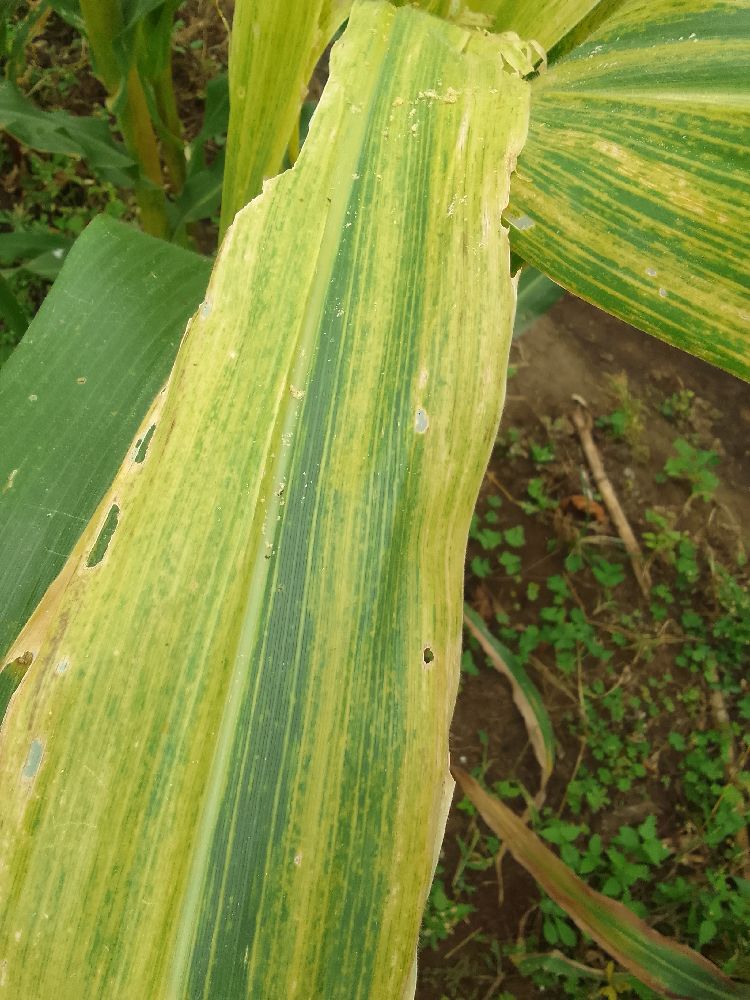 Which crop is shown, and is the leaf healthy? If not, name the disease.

maize, maize lethal necrosis
